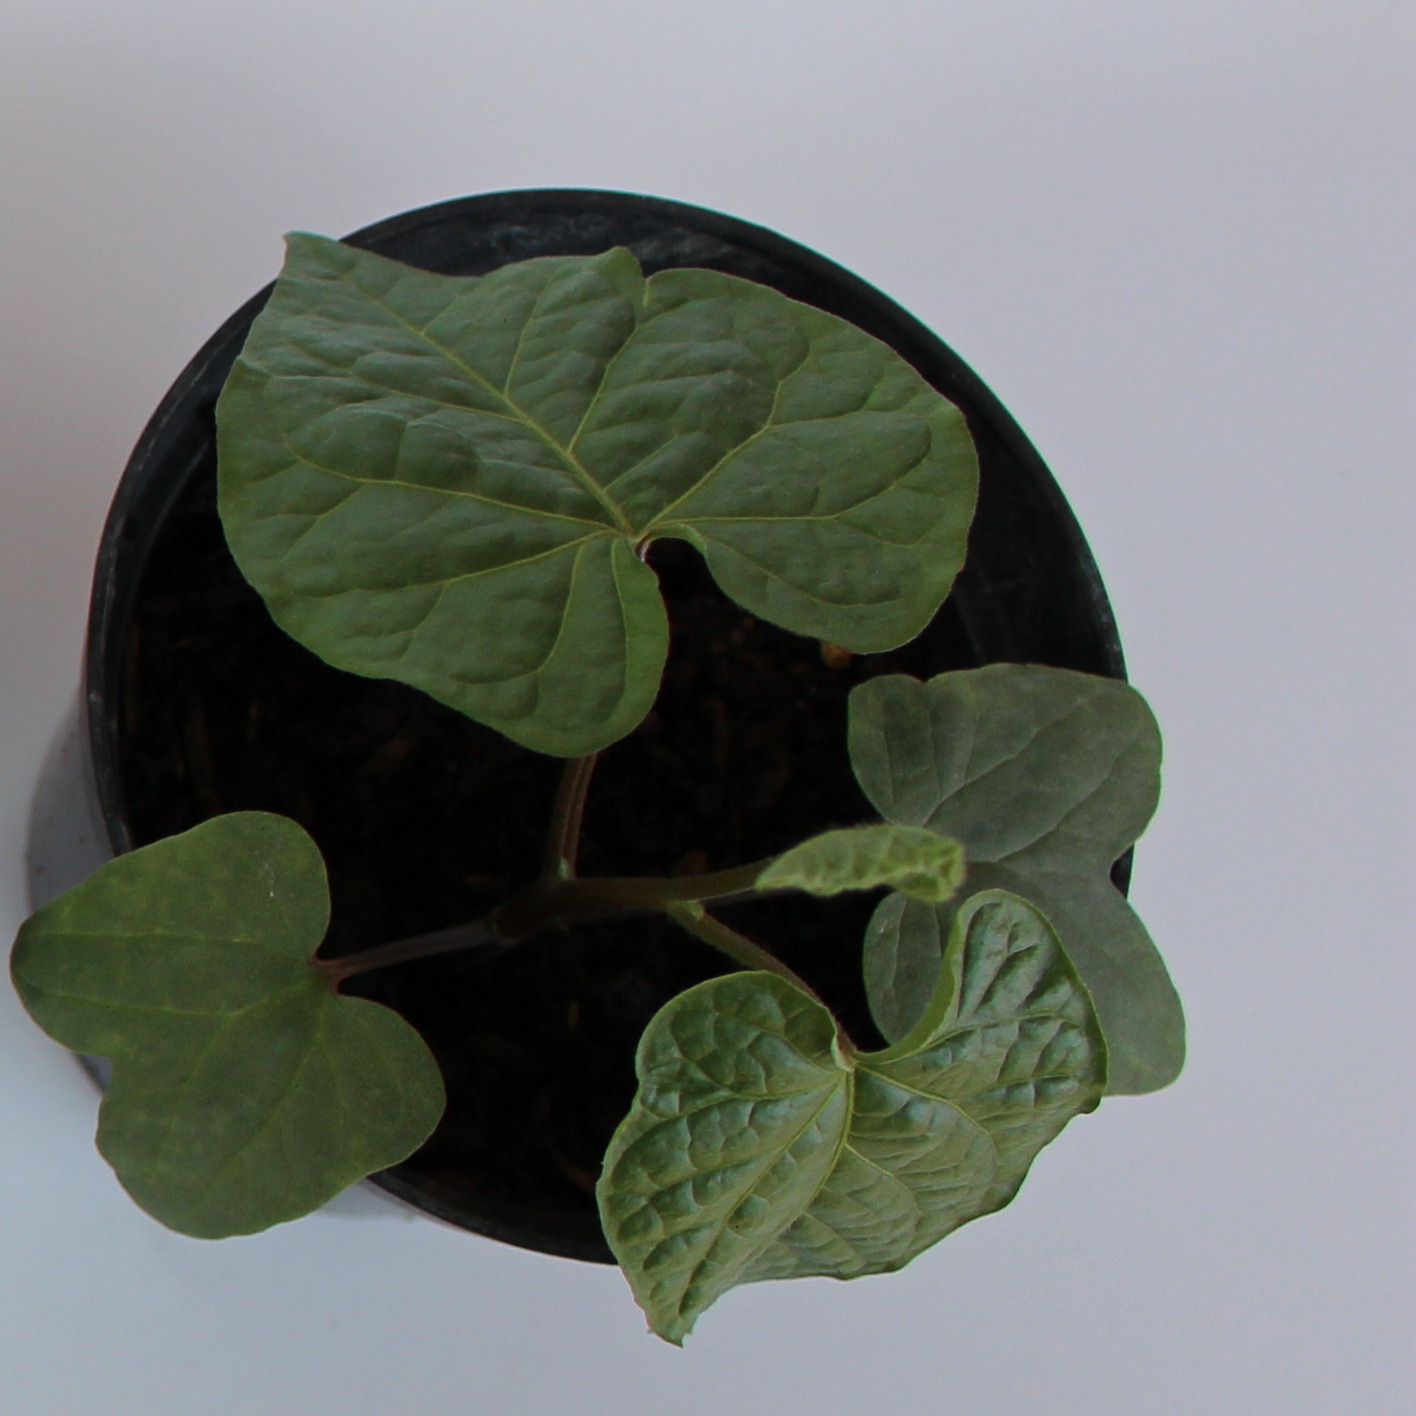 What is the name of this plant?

Convolvulus arvensis
